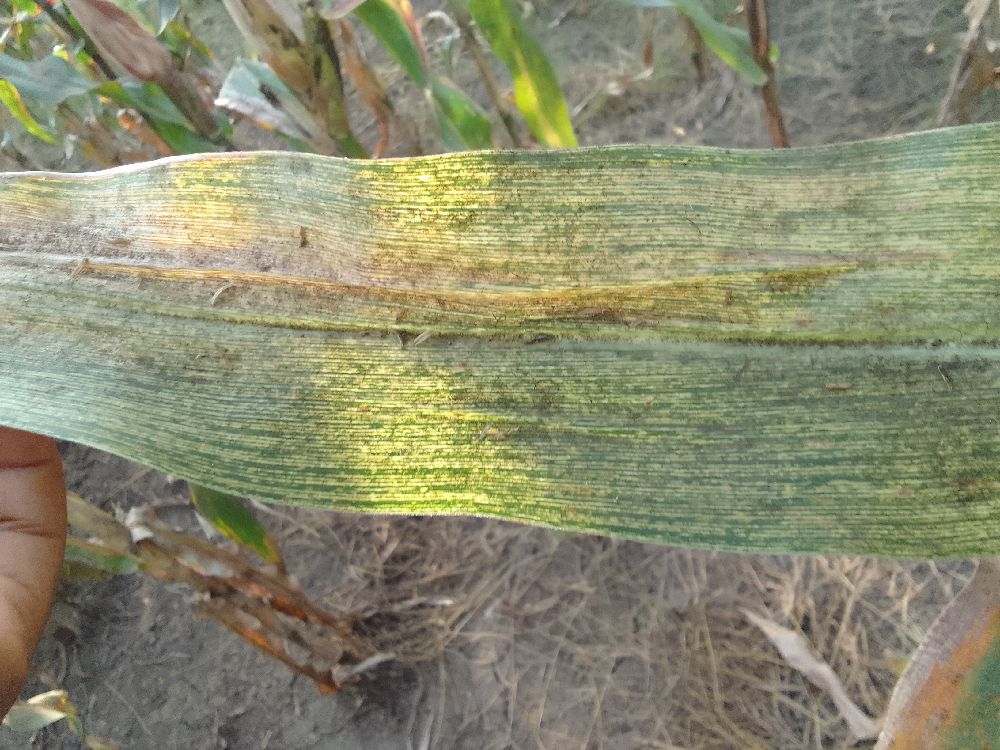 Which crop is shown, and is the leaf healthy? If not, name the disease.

maize, maize streak virus
